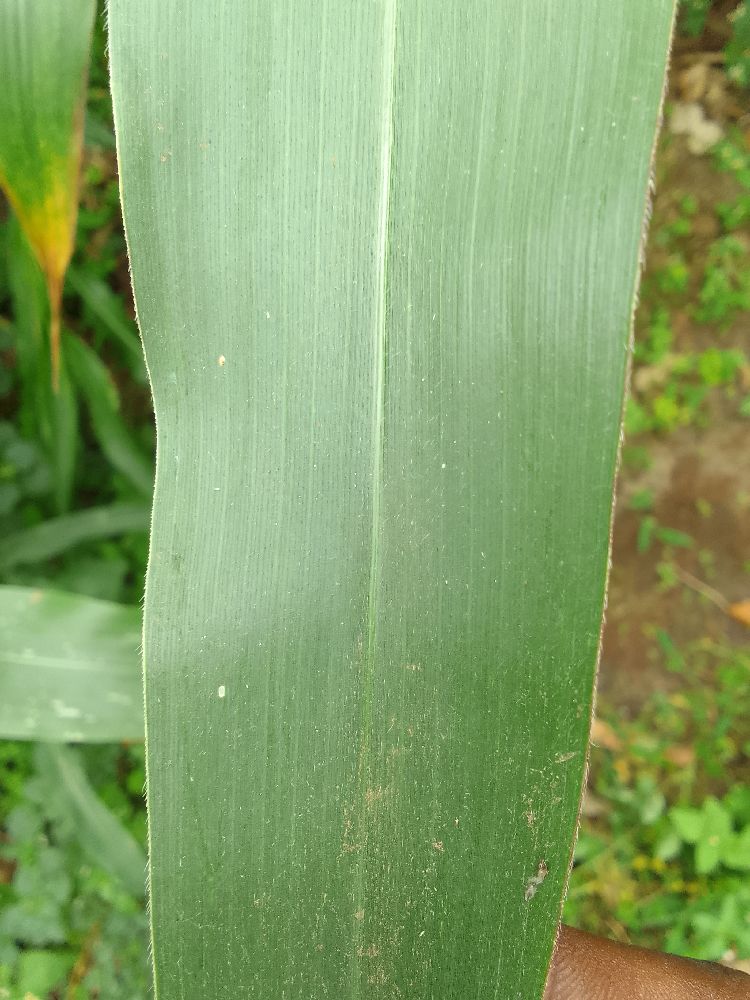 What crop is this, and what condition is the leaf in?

maize, healthy
